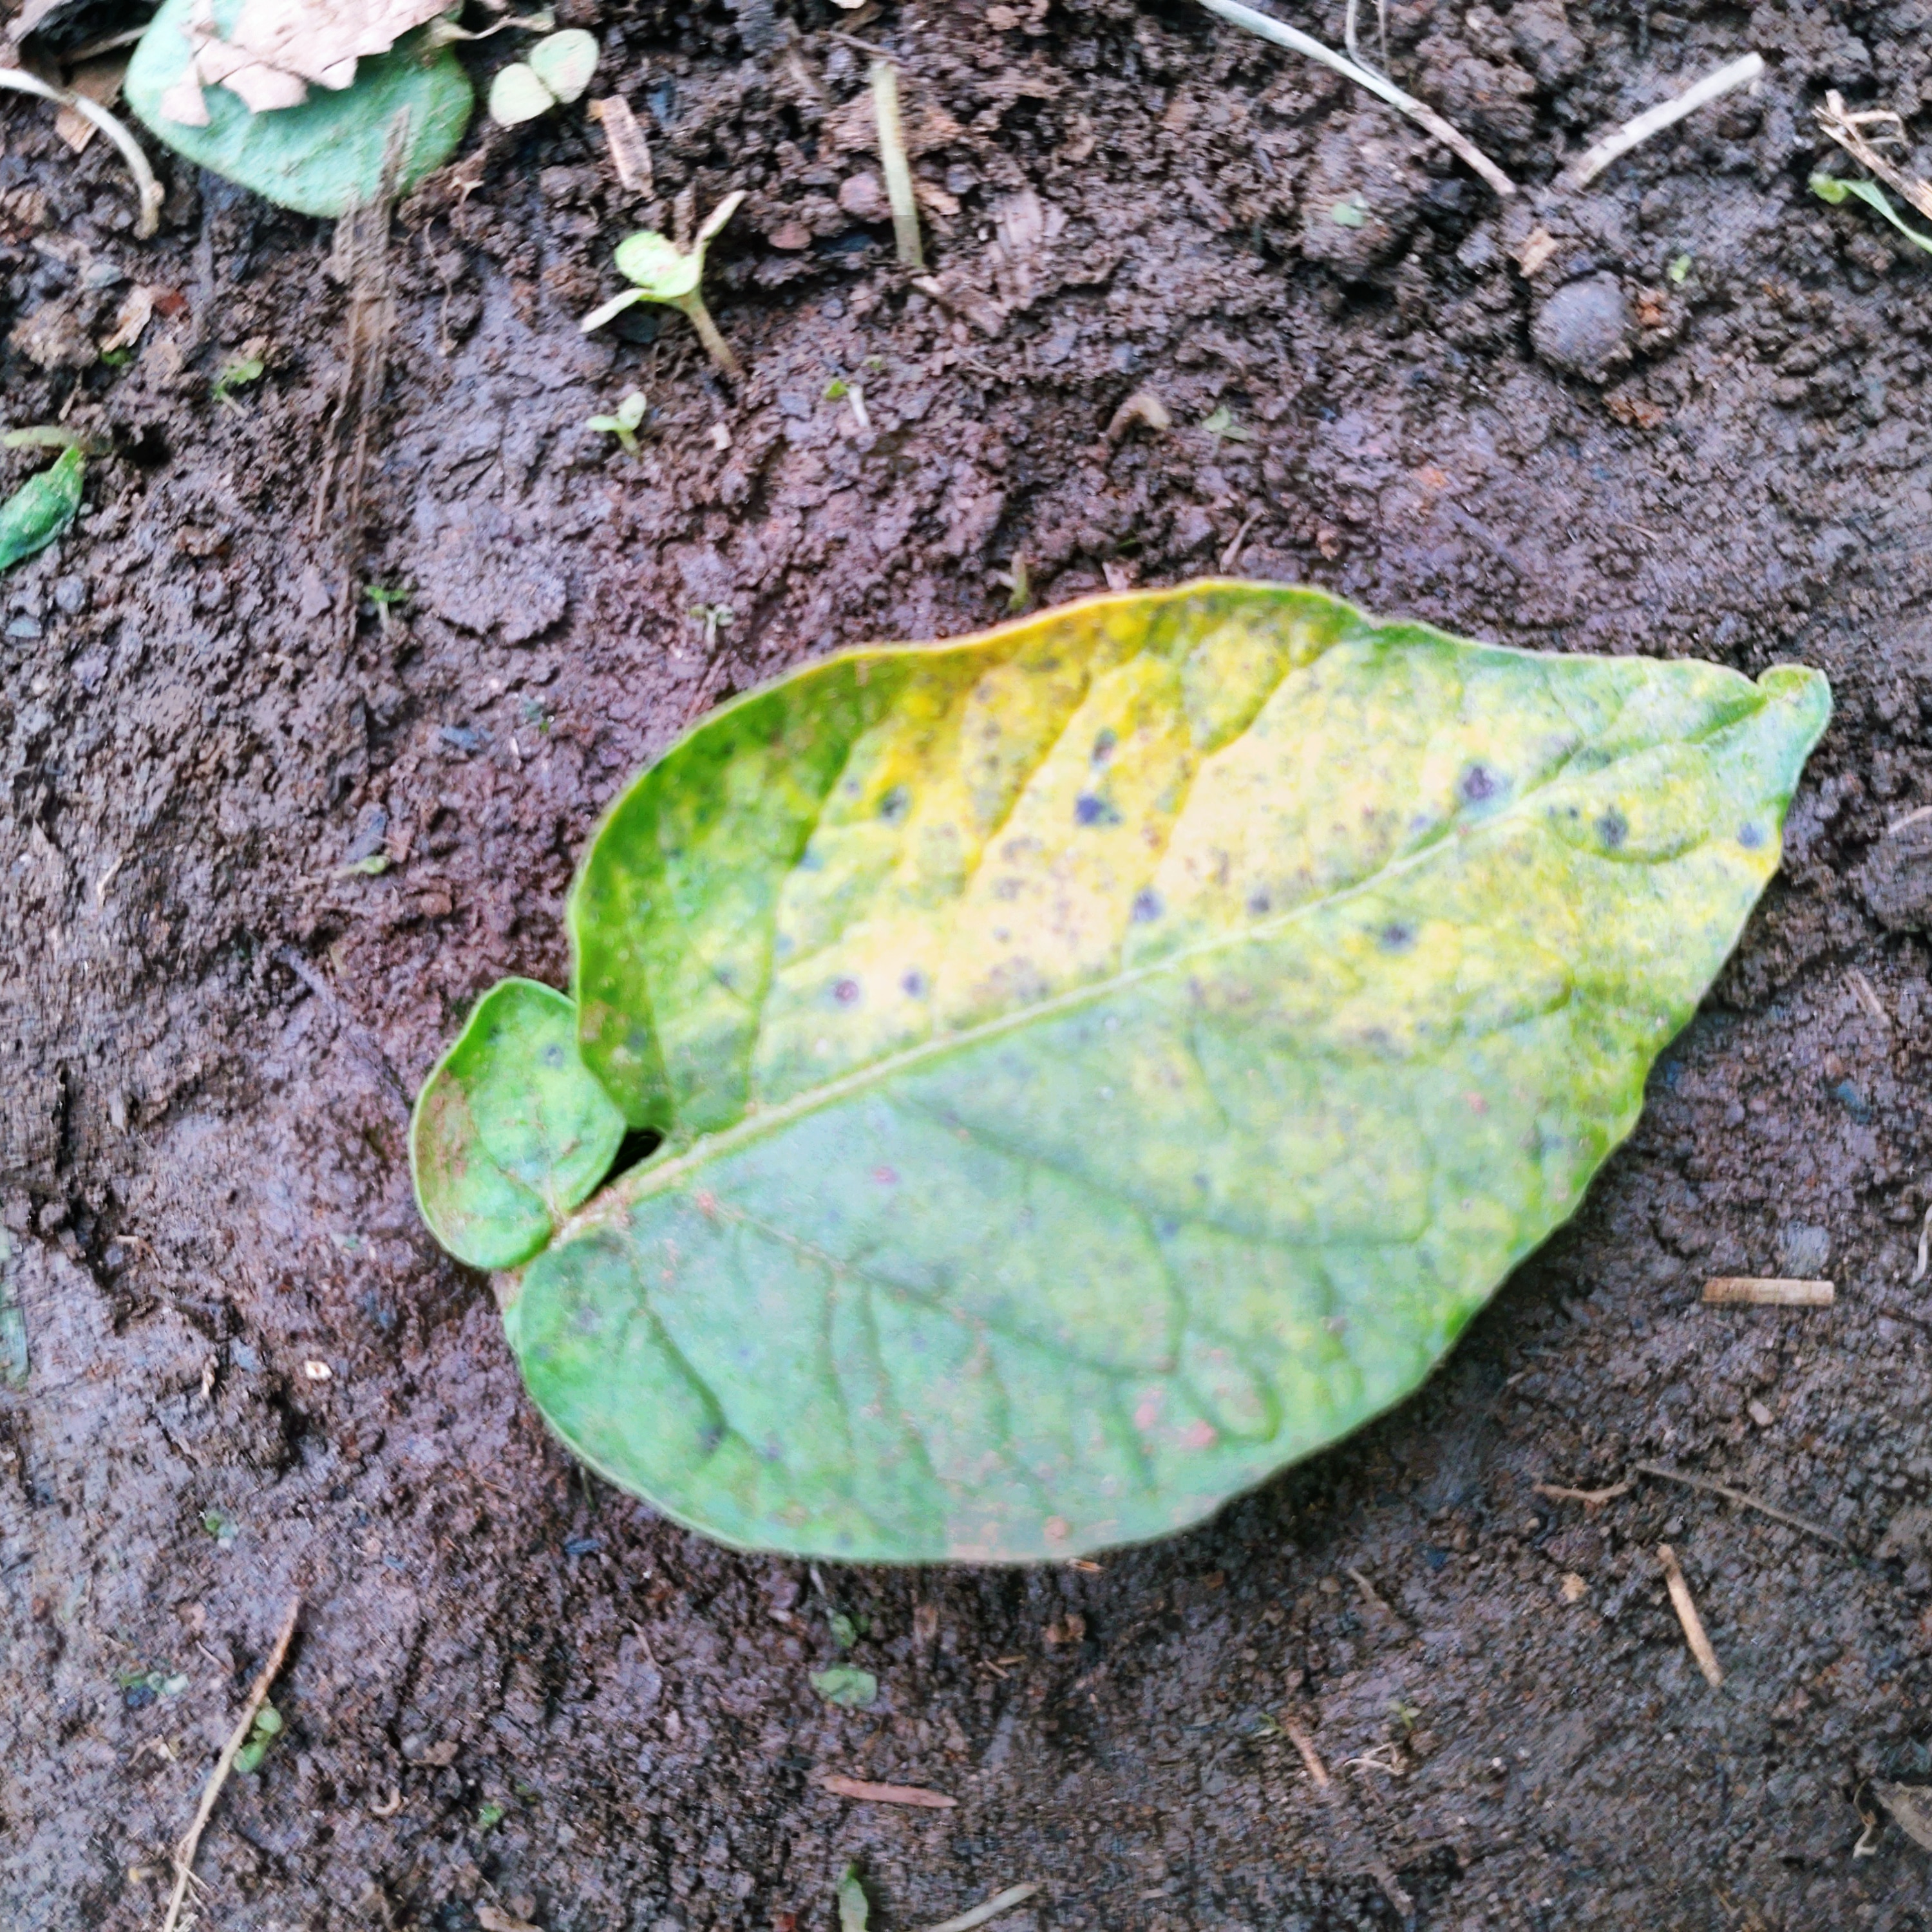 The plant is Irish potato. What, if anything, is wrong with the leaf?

late blight
